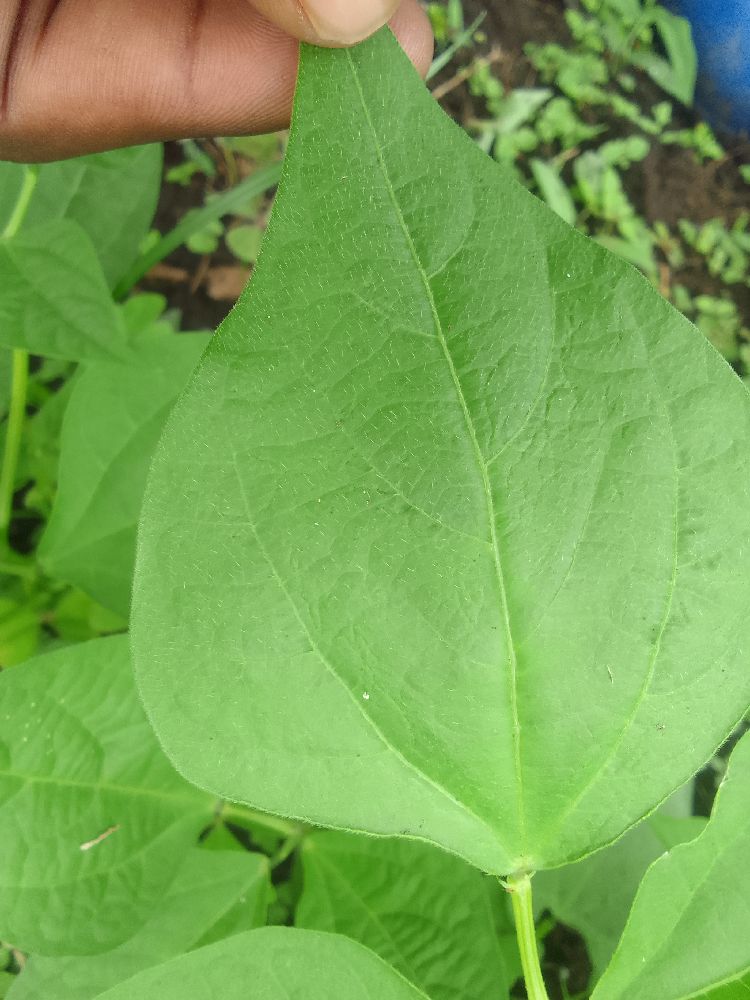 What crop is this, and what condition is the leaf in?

common bean, healthy
